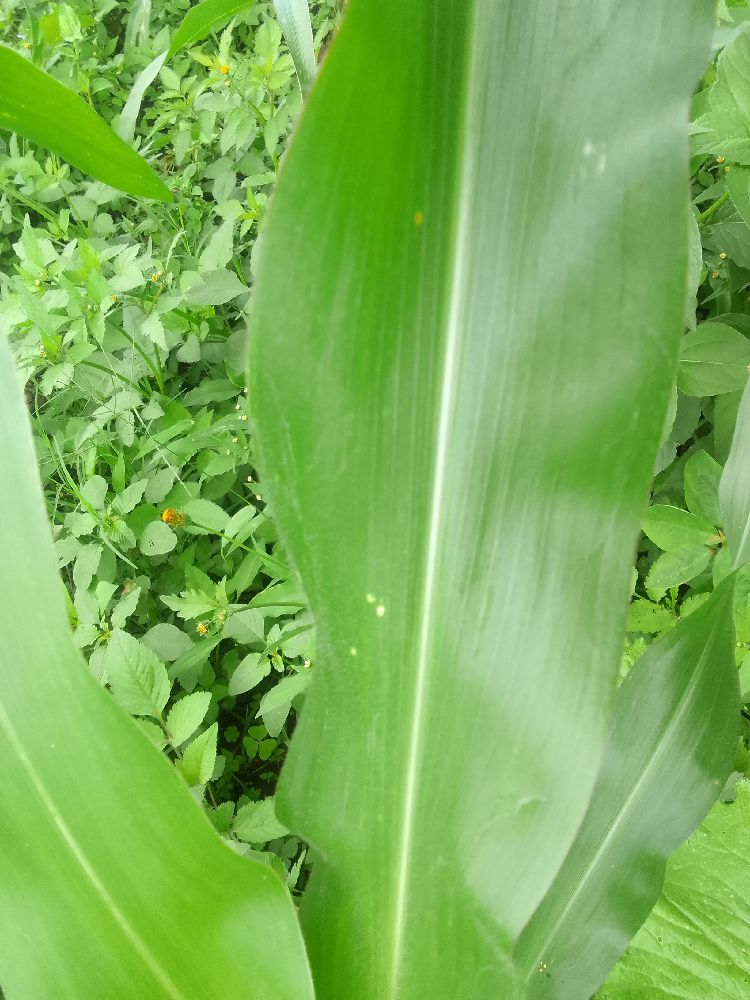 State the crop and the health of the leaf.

maize, healthy
